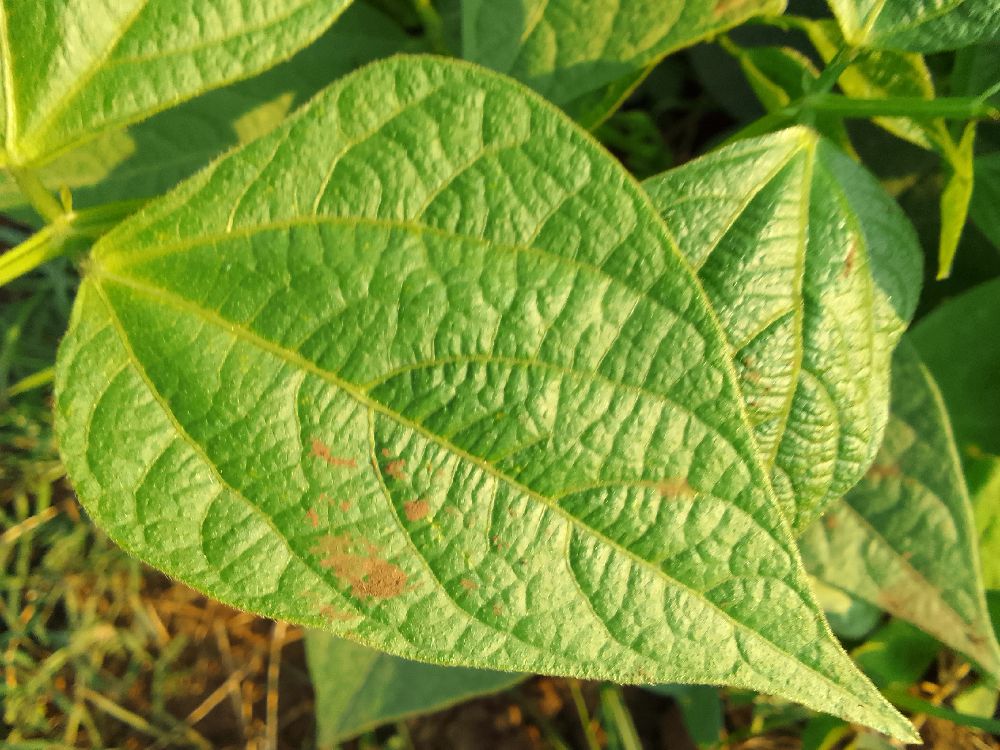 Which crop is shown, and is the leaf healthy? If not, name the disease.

common bean, healthy
